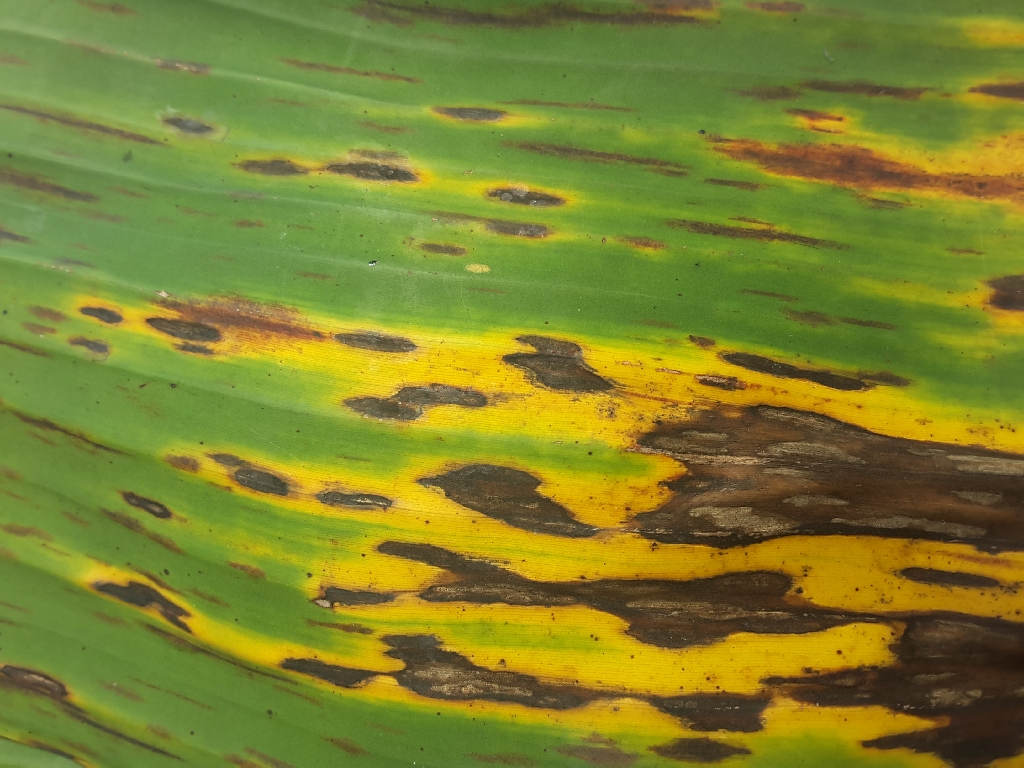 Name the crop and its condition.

banana, black sigatoka
